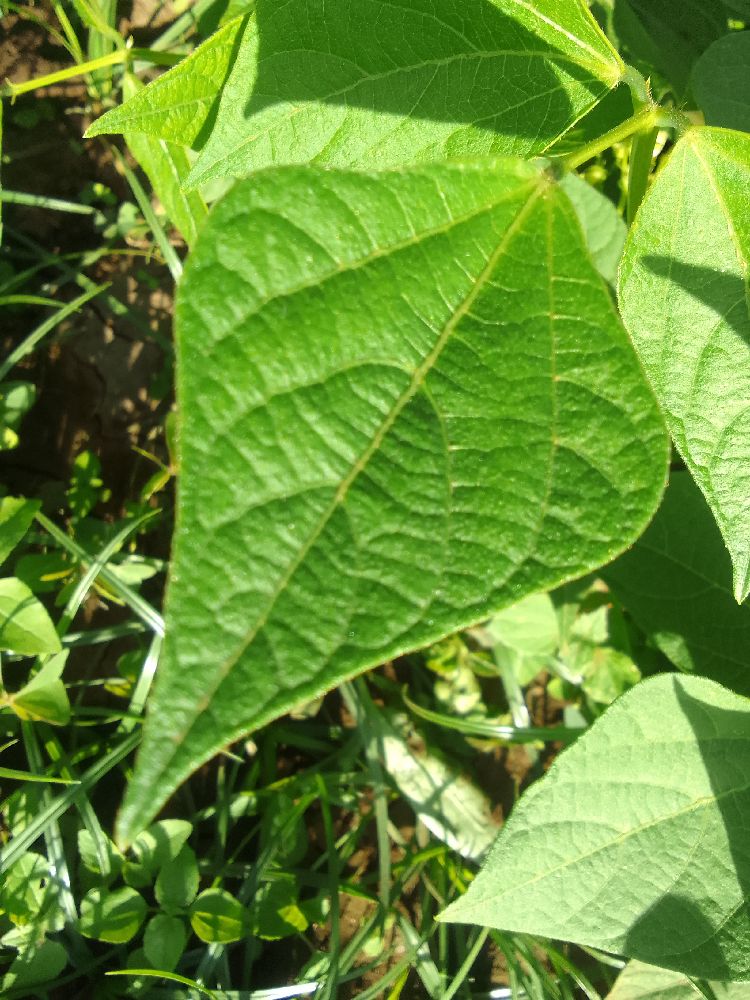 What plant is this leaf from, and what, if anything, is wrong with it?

common bean, healthy
